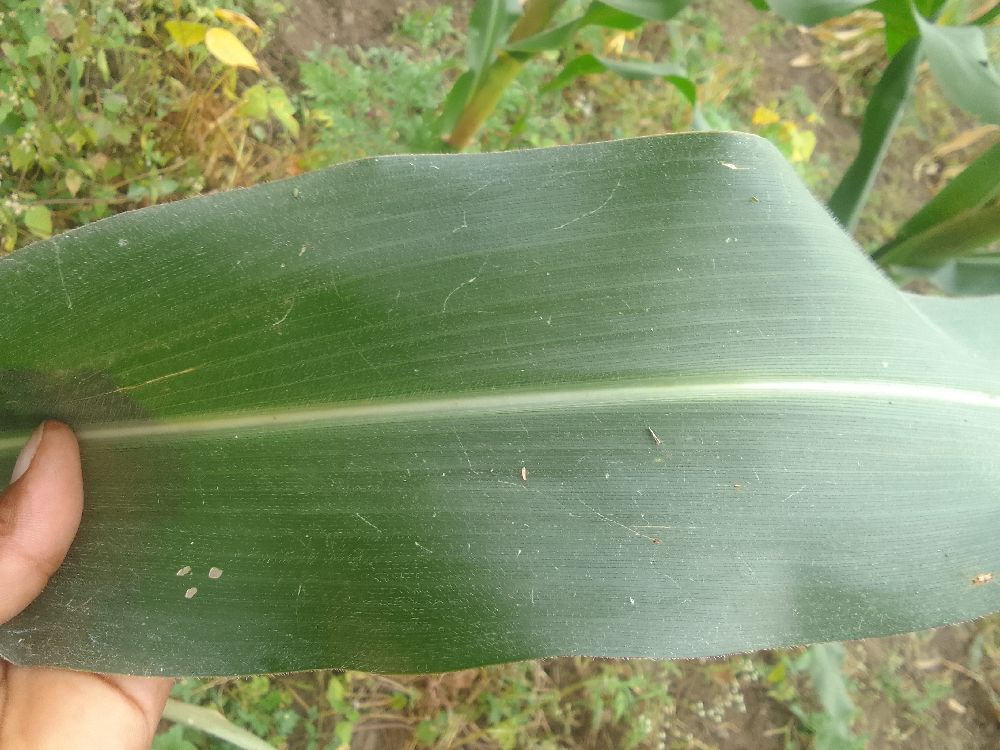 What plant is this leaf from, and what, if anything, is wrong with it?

maize, healthy
